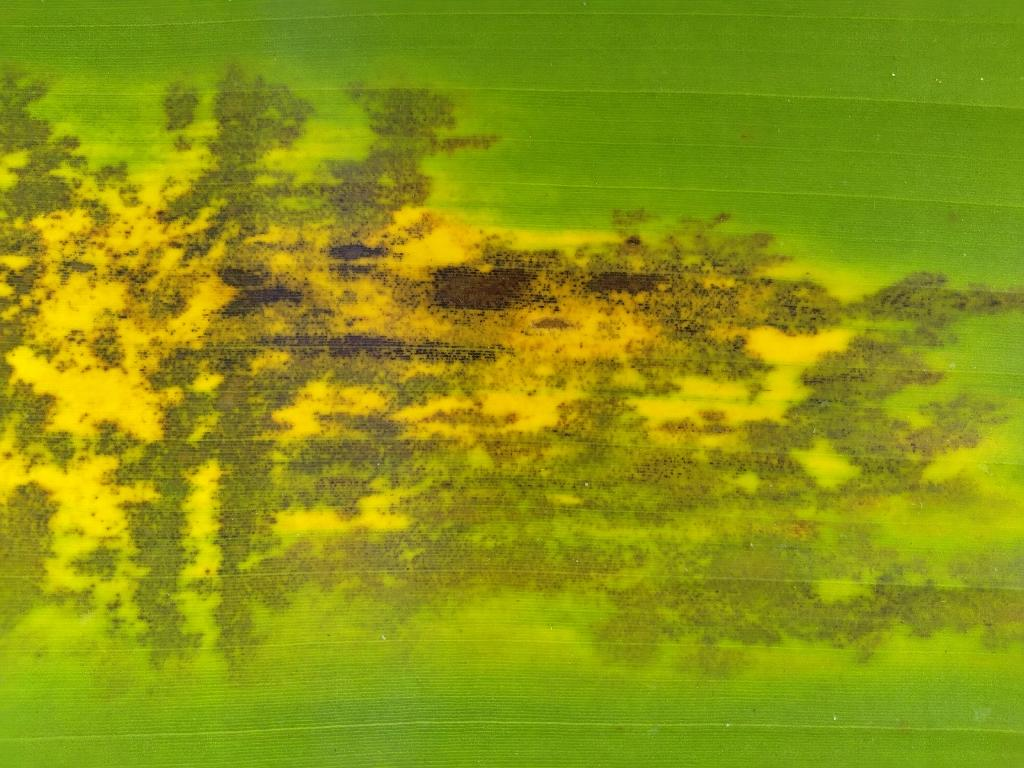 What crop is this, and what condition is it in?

banana, black sigatoka
